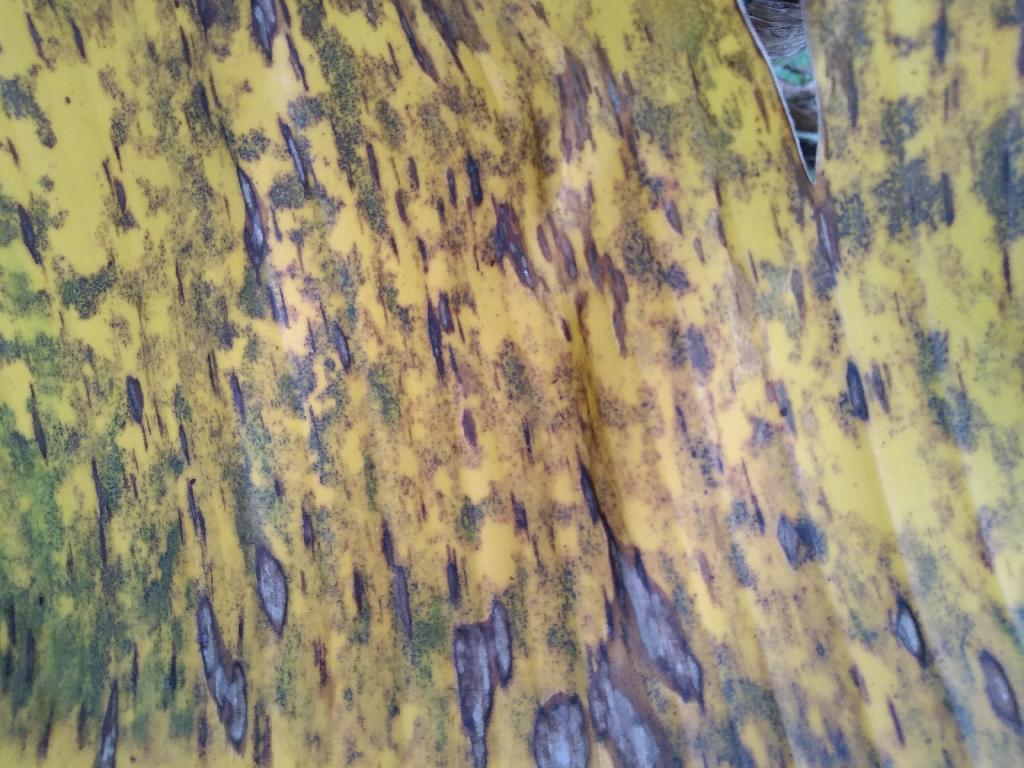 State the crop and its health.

banana, black sigatoka
